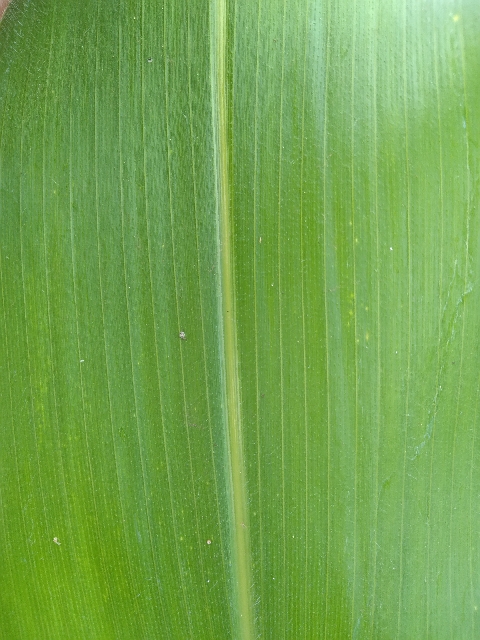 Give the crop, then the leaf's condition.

maize, healthy
